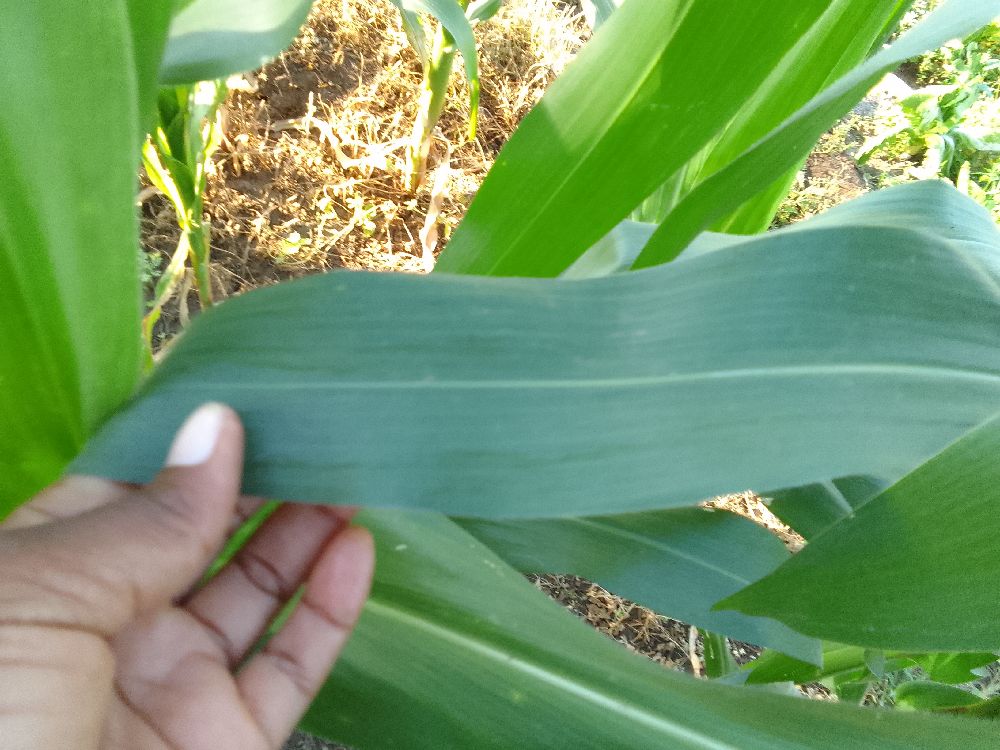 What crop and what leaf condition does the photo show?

maize, healthy
